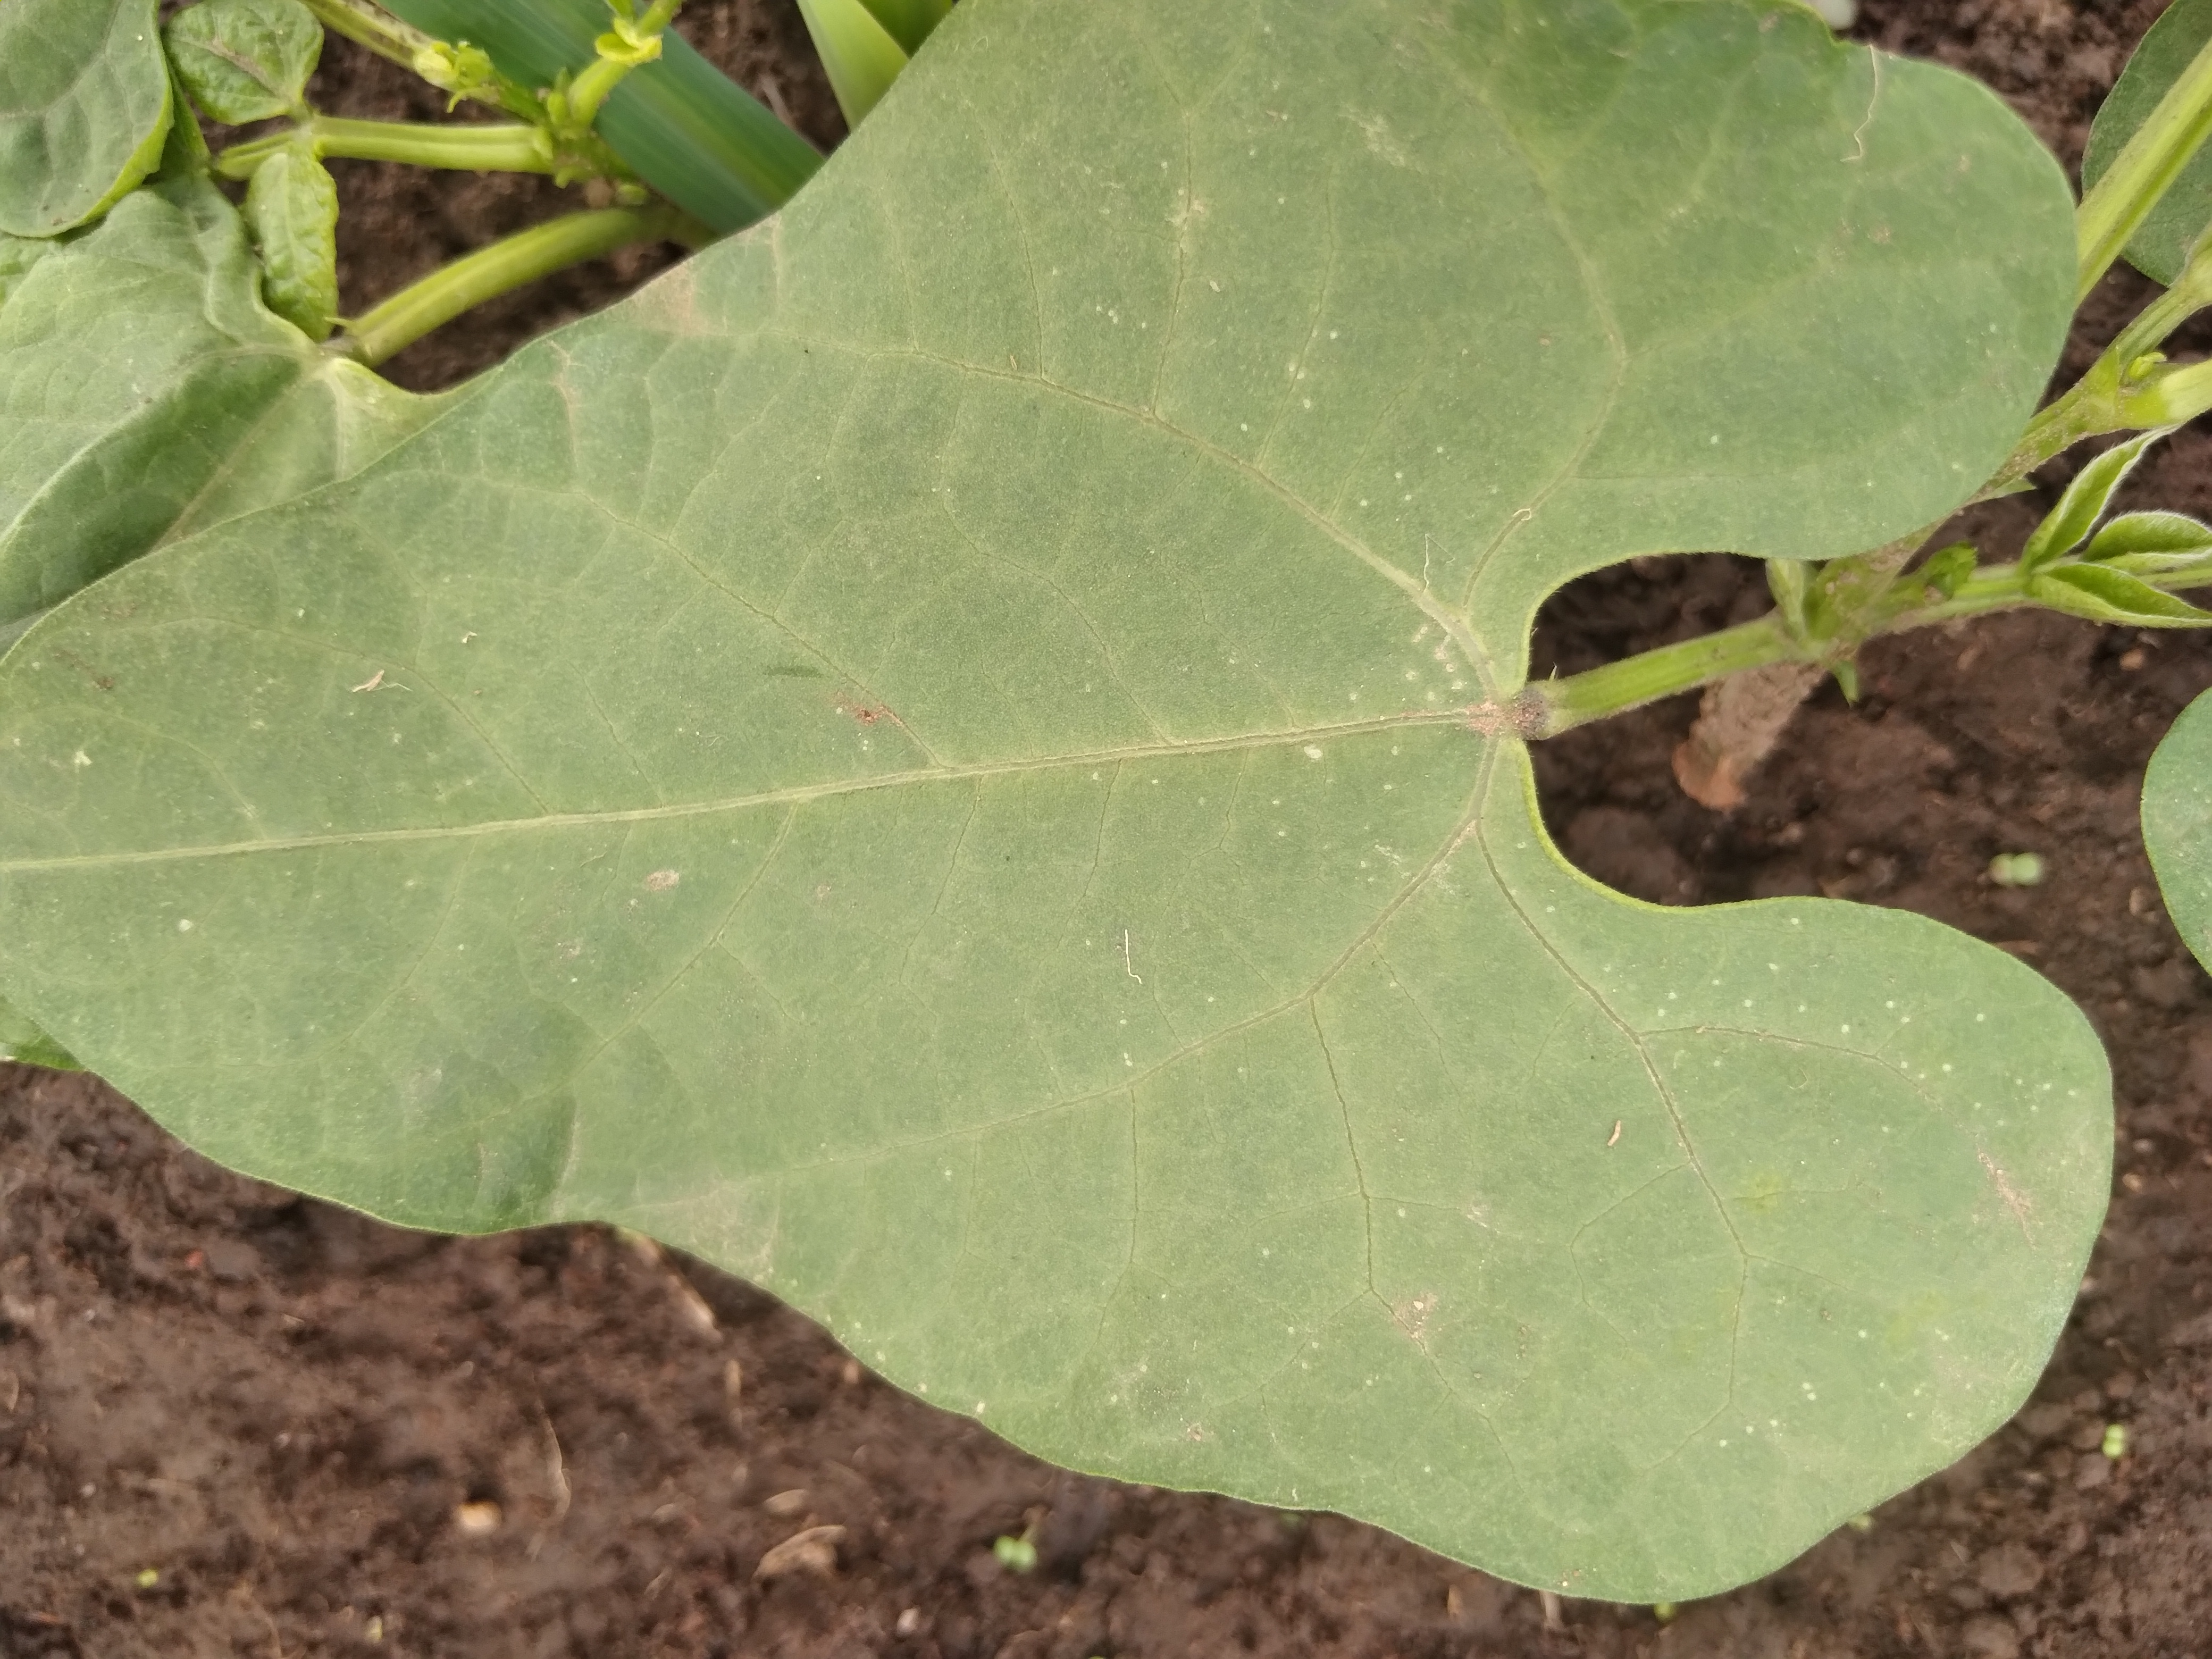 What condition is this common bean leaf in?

healthy
